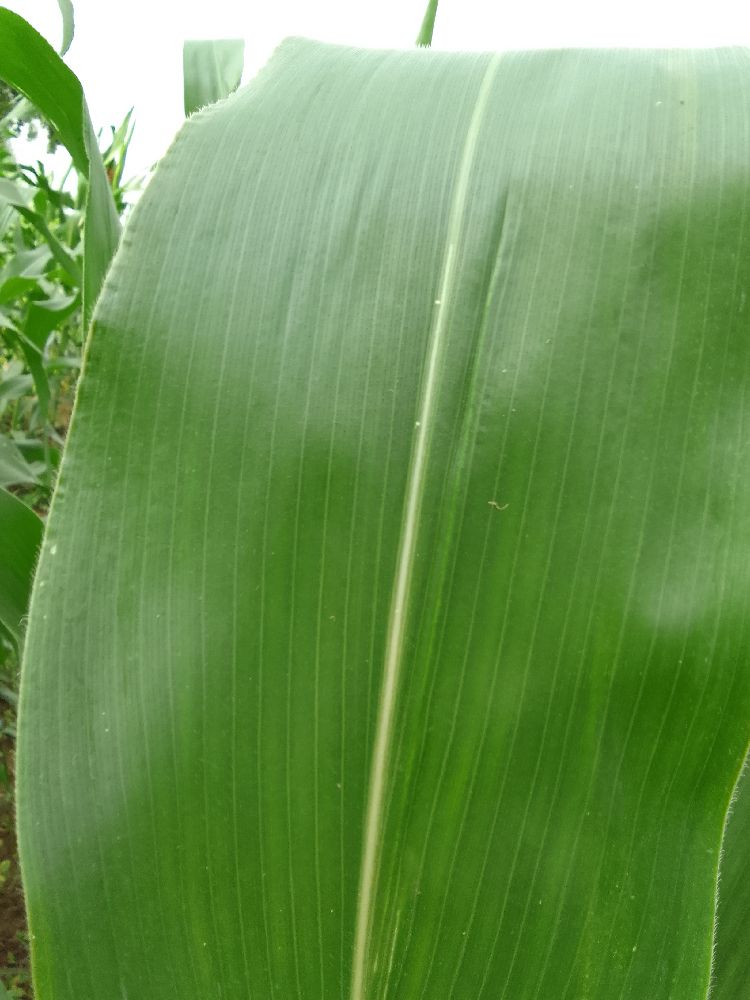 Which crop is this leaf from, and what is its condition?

maize, healthy
